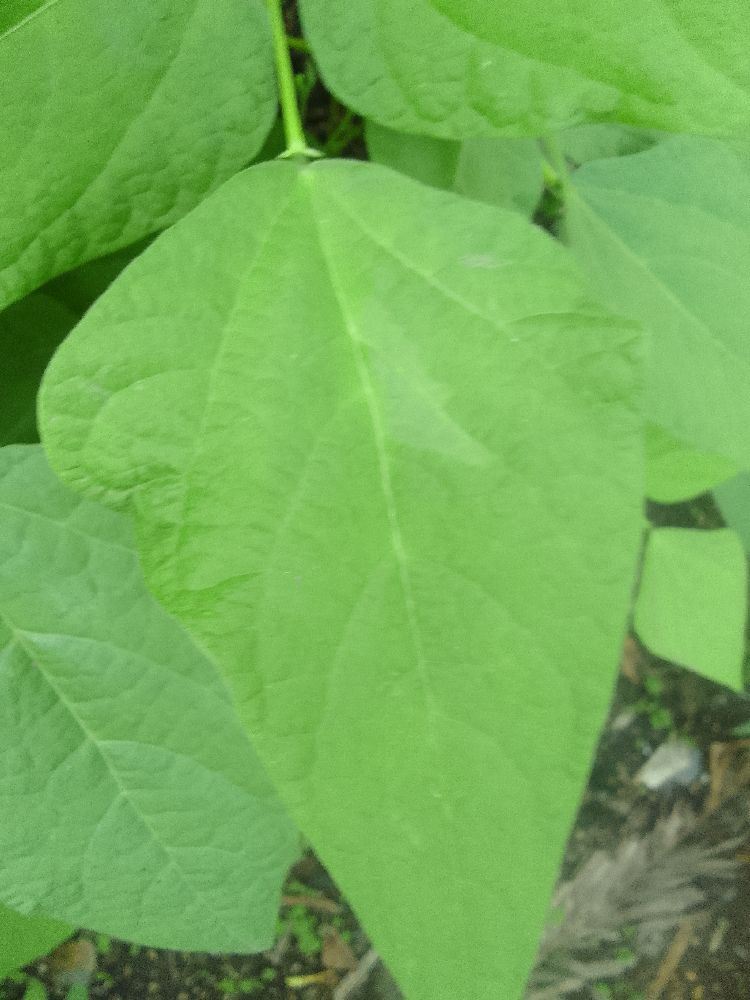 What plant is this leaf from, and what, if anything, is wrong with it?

common bean, healthy
